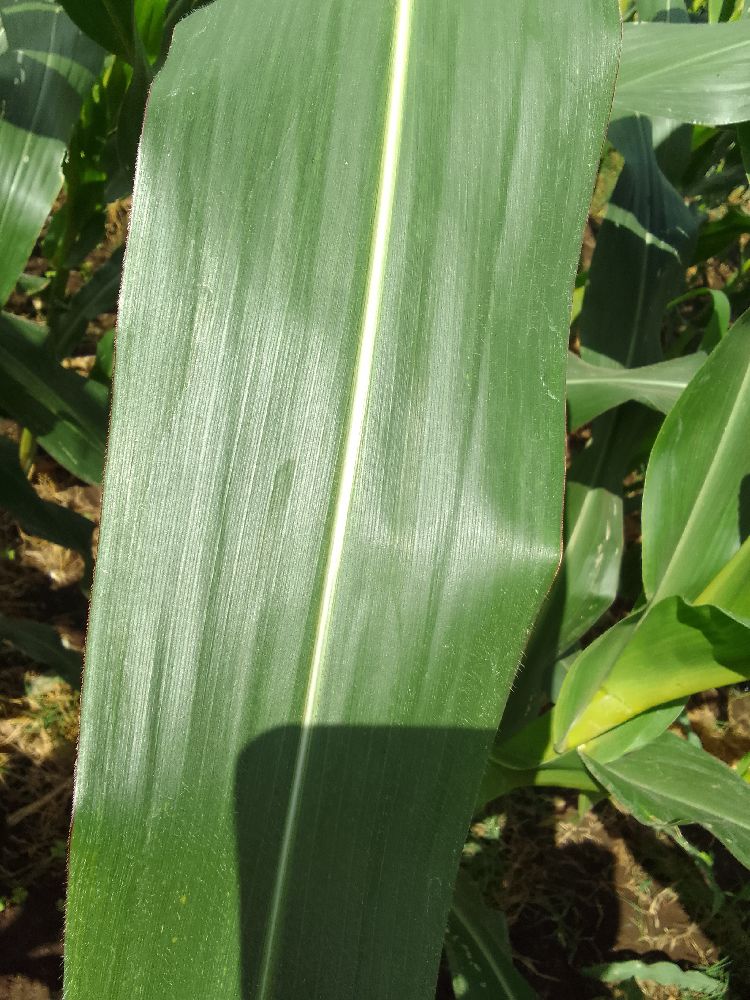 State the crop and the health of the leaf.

maize, healthy
